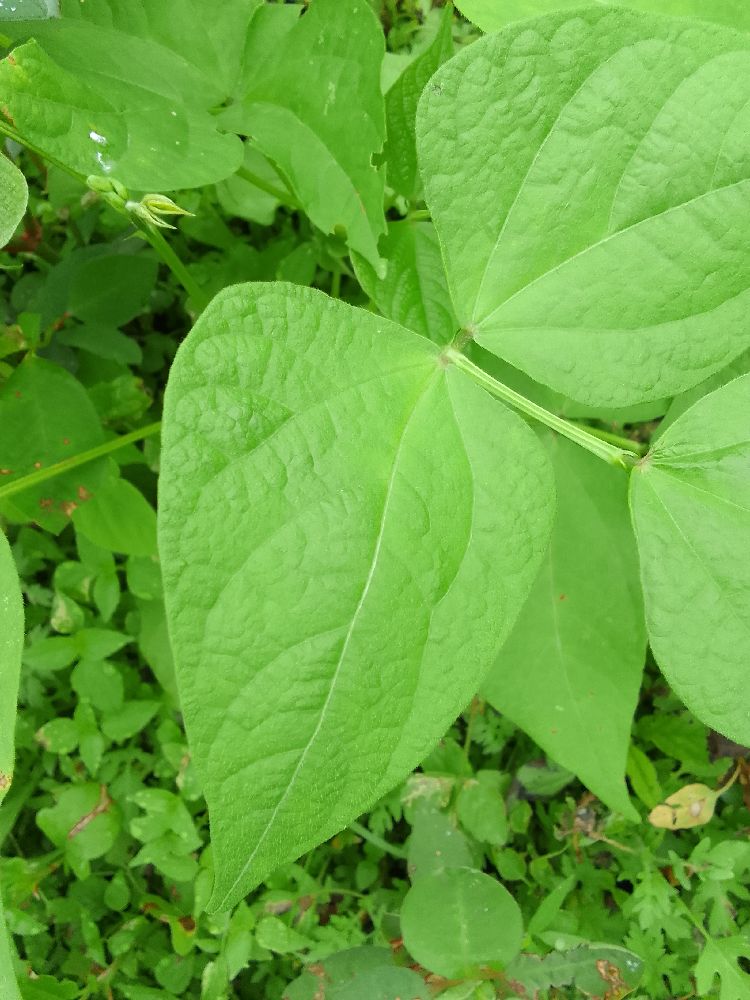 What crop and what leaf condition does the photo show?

common bean, healthy
